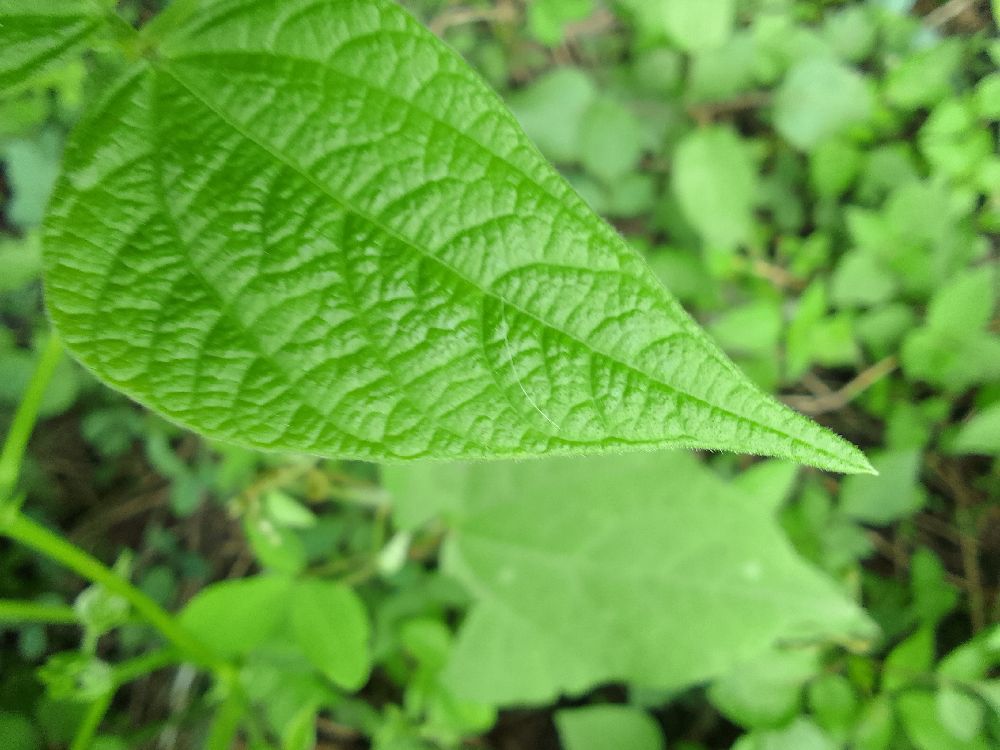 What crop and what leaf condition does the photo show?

common bean, healthy
